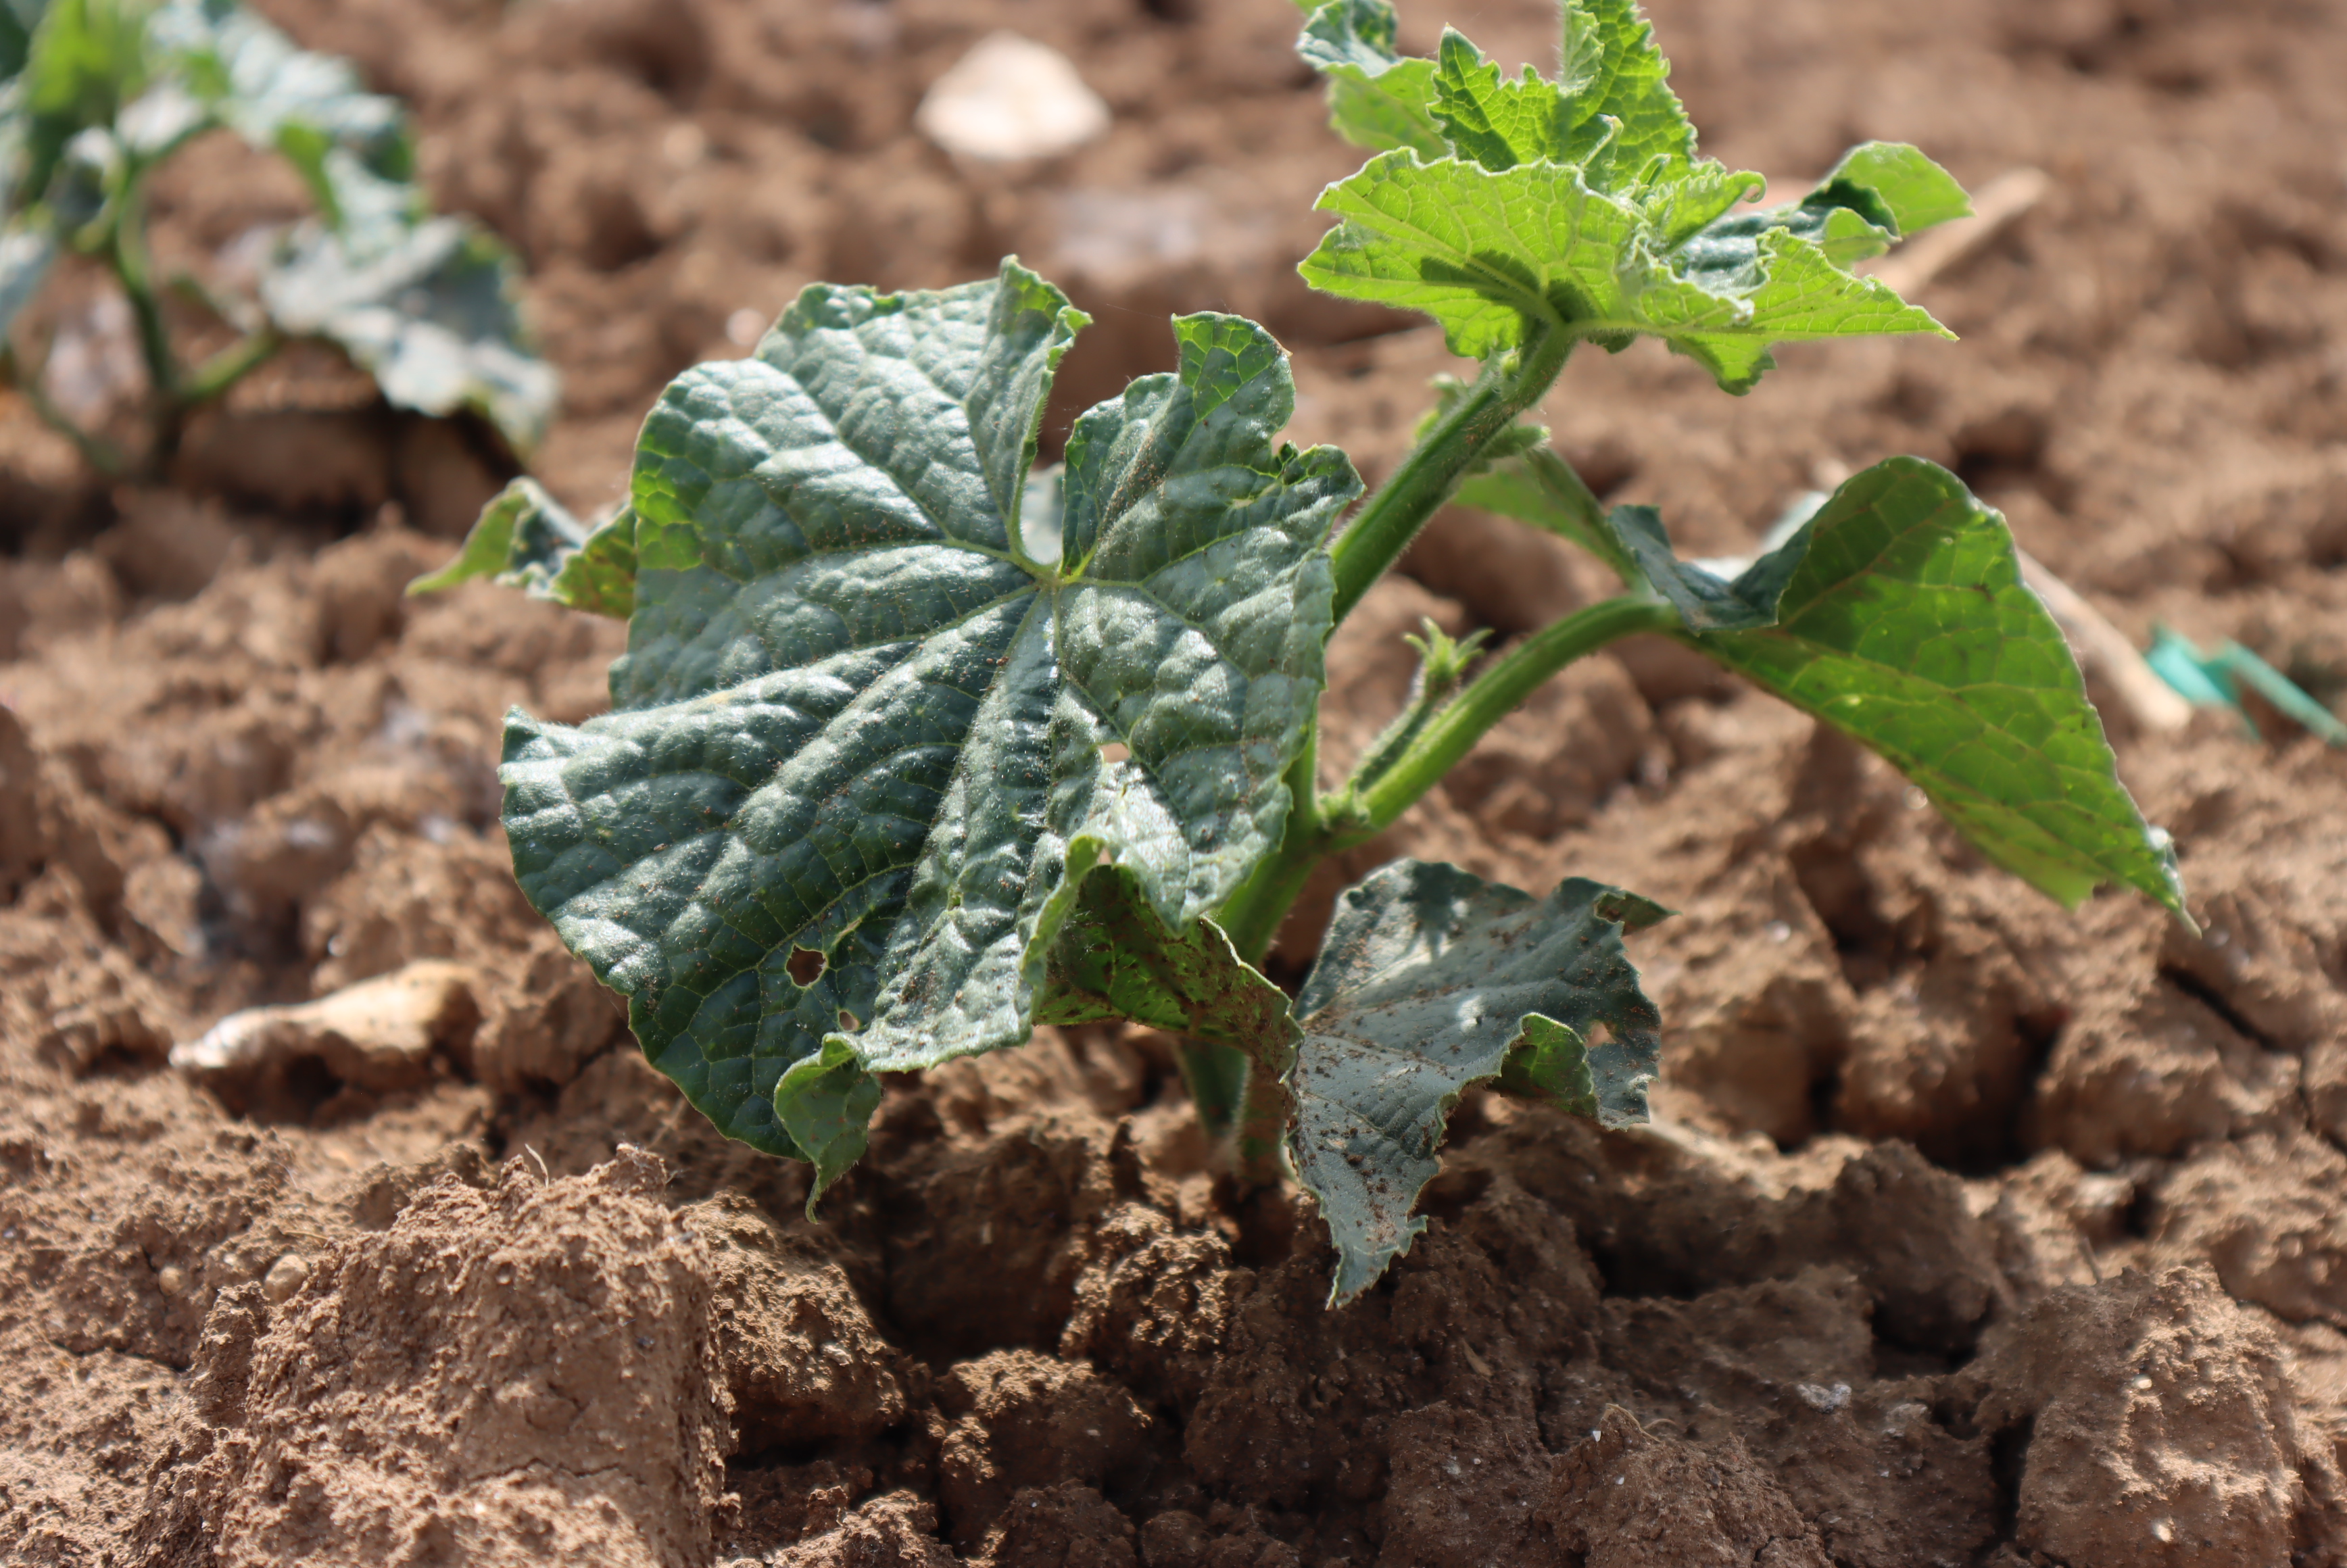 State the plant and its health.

cucumber, mechanical damage
